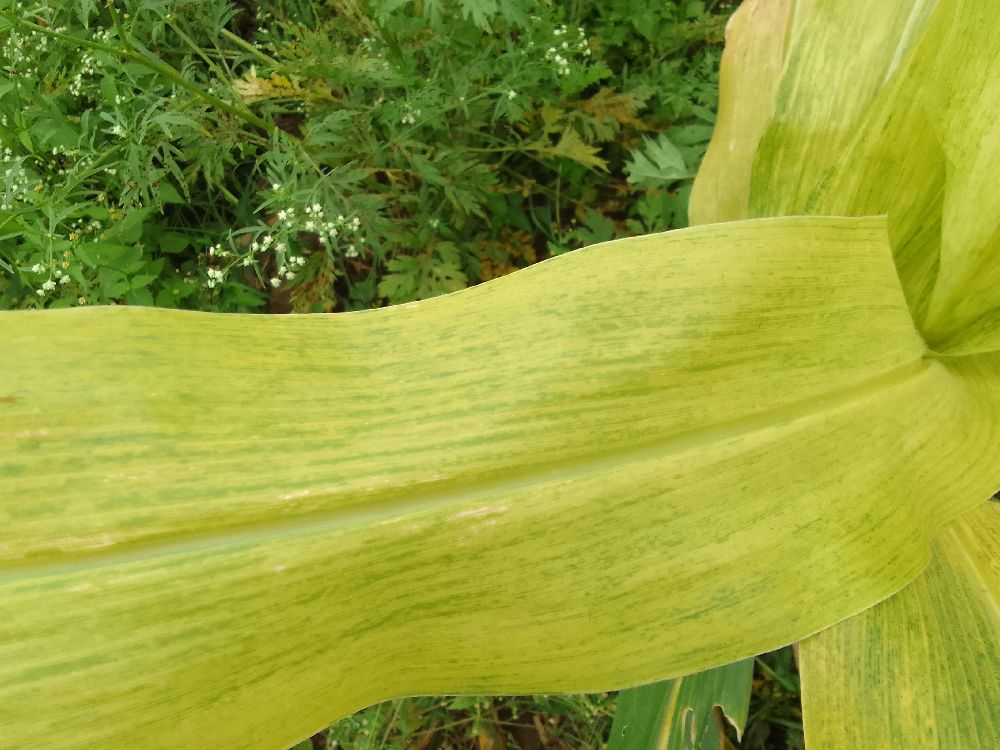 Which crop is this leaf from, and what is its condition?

maize, maize lethal necrosis
